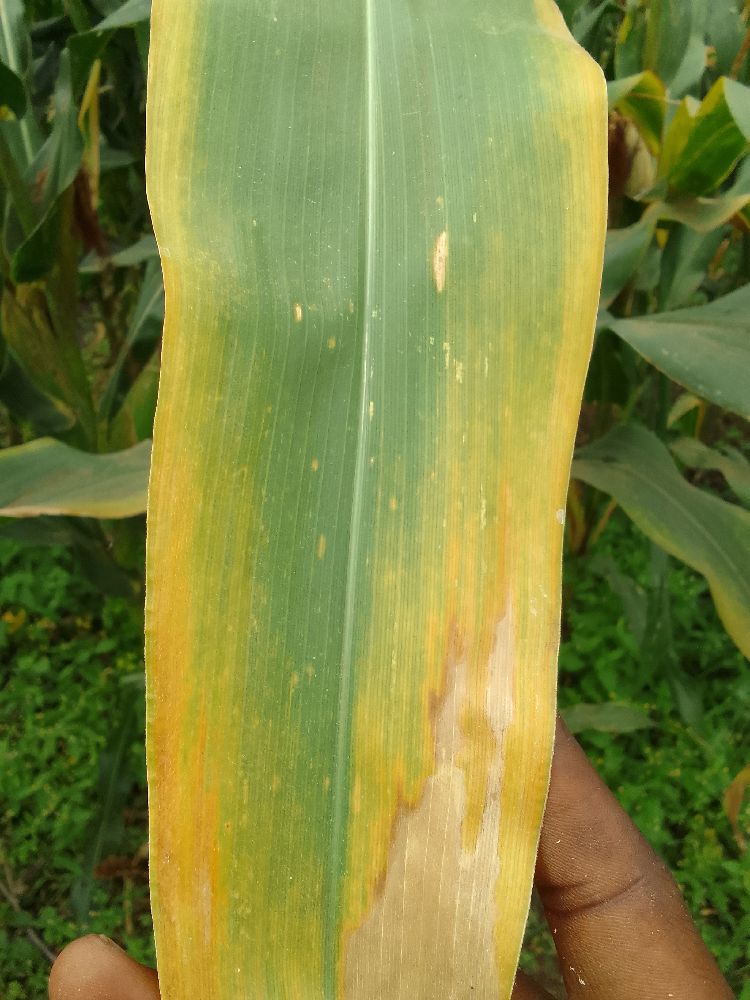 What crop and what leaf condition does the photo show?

maize, maize lethal necrosis
